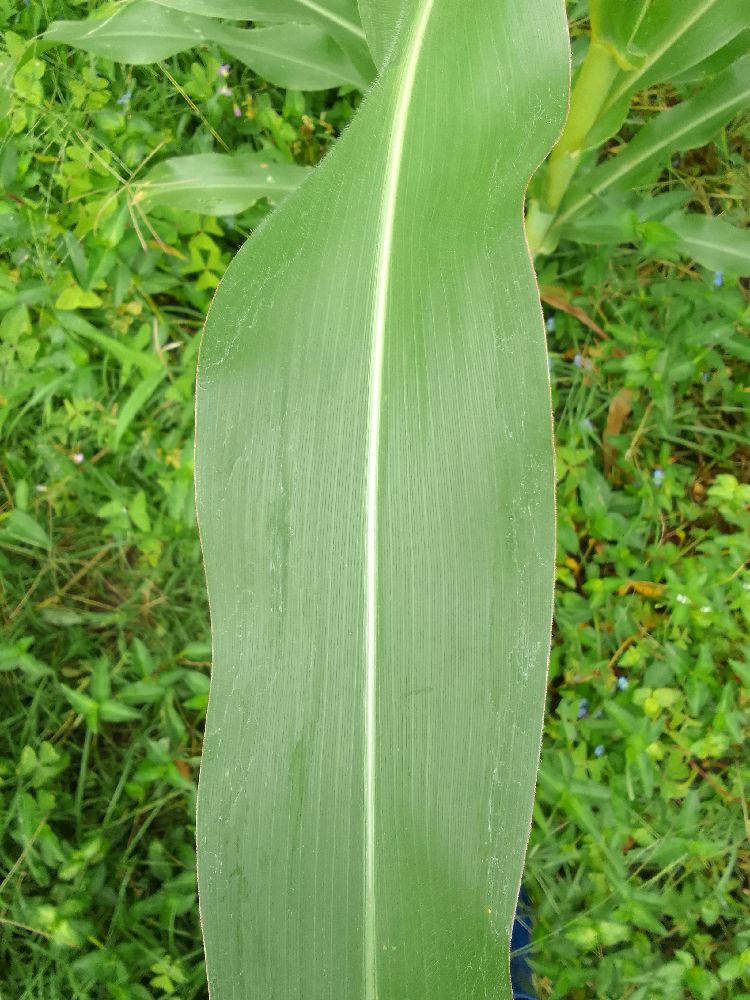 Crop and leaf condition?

maize, healthy
